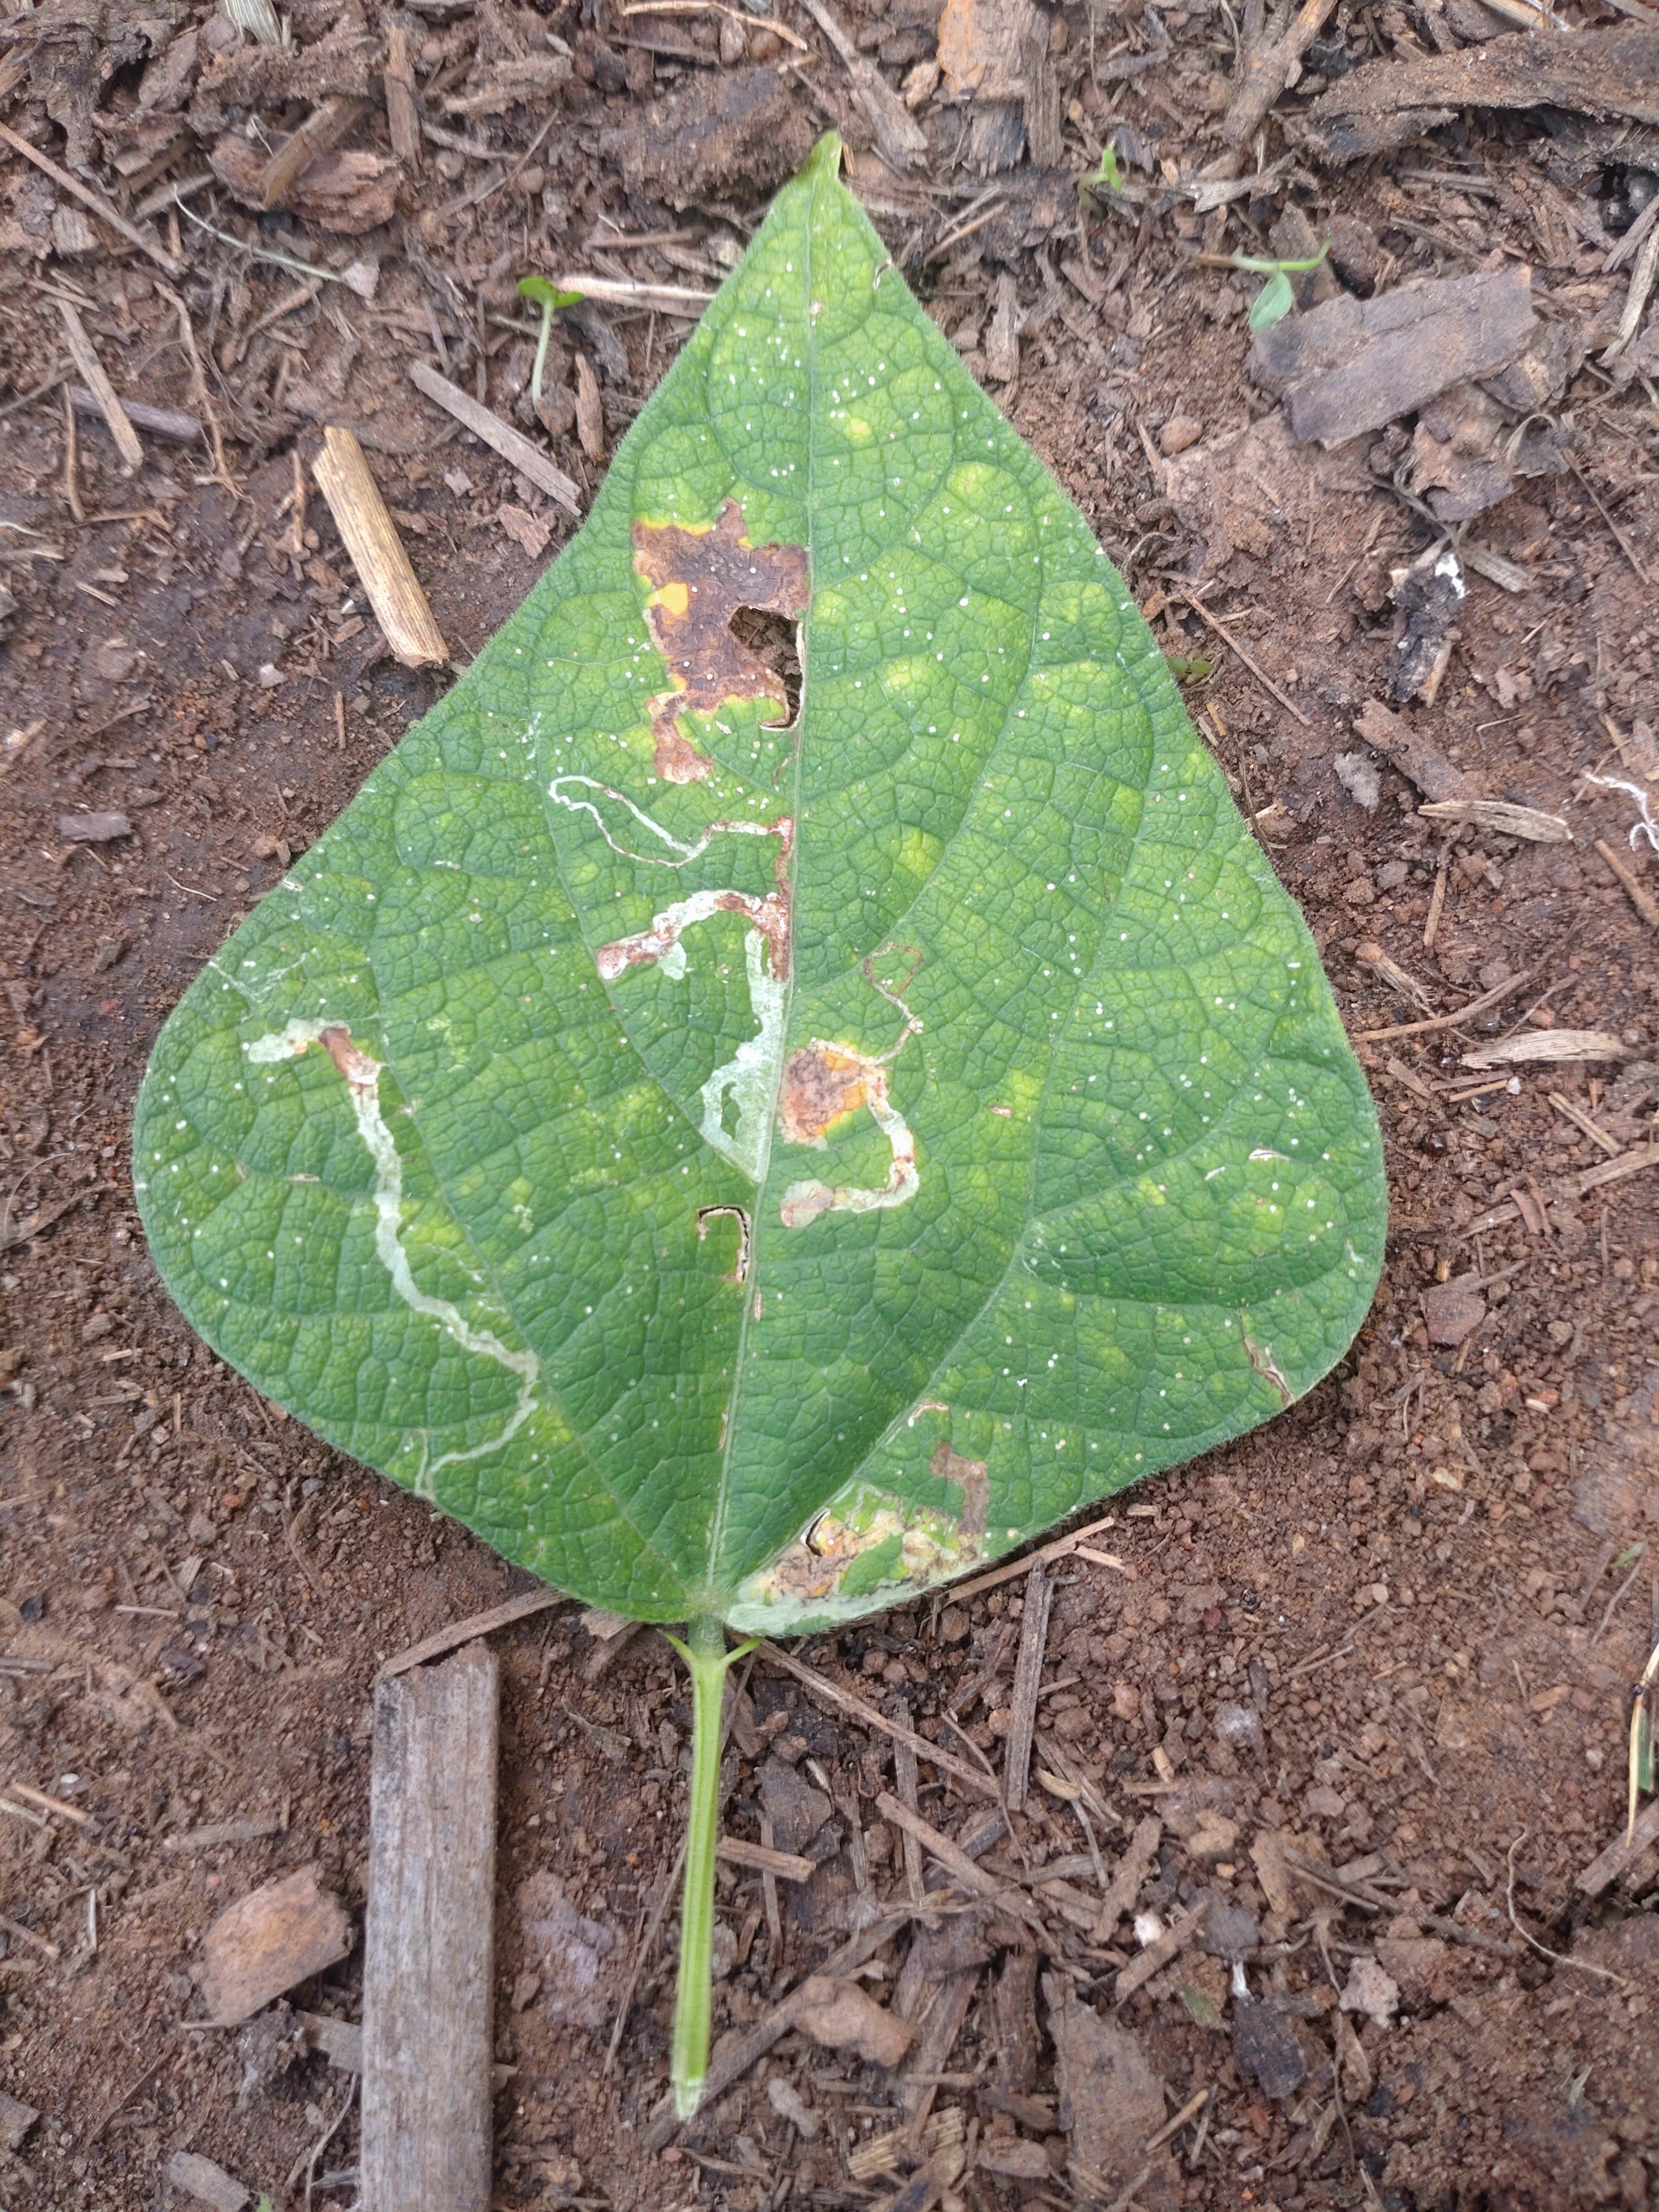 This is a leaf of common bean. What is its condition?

anthracnose
